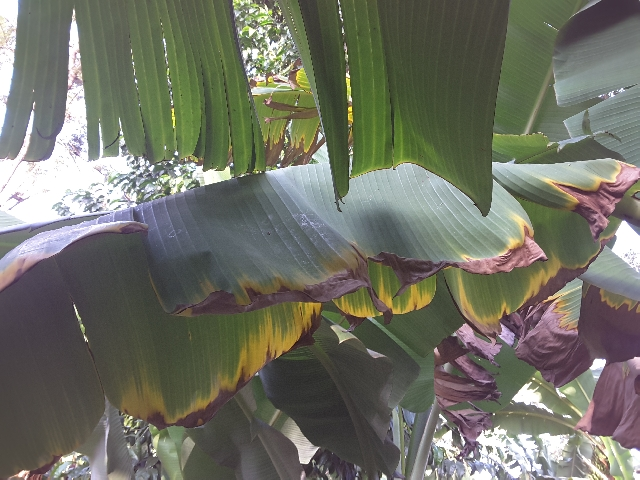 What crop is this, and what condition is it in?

banana, fusarium wilt race 1
